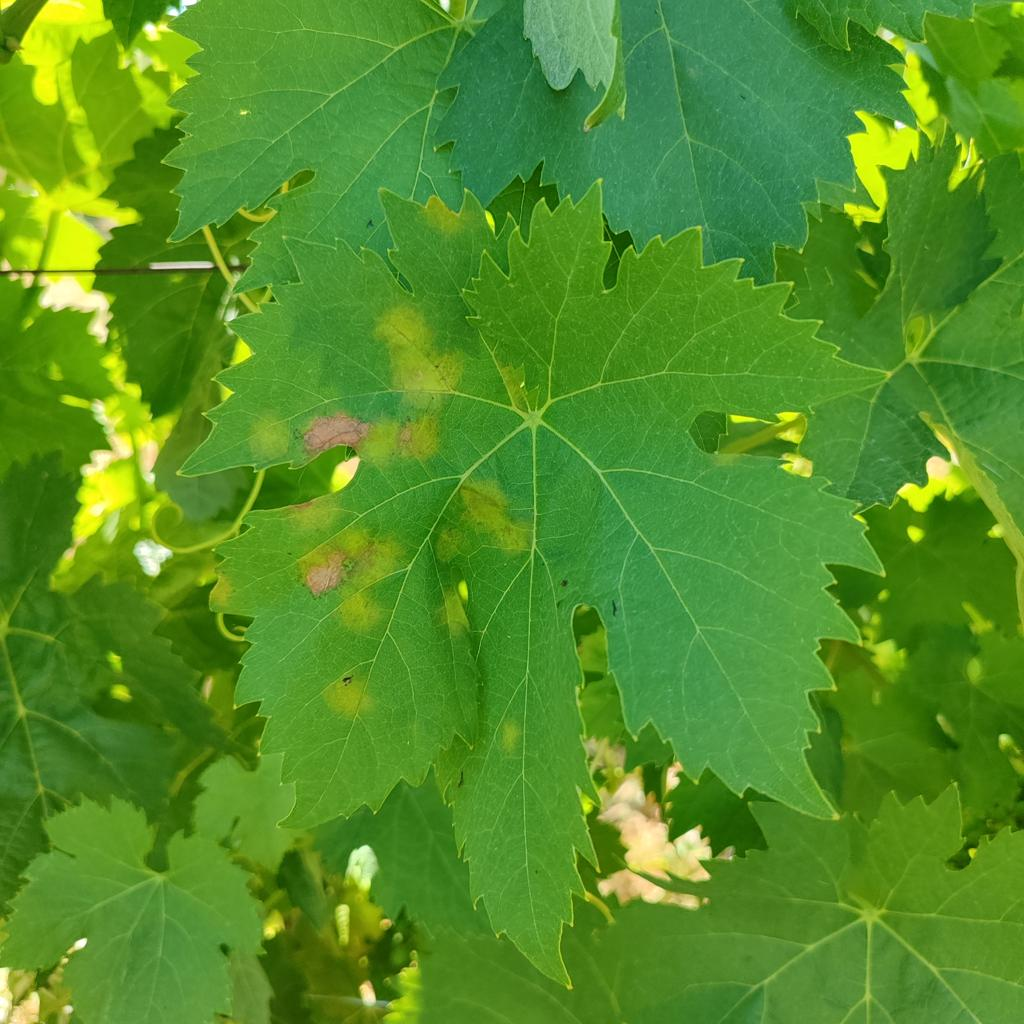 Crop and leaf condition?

grapevine, downy mildew
